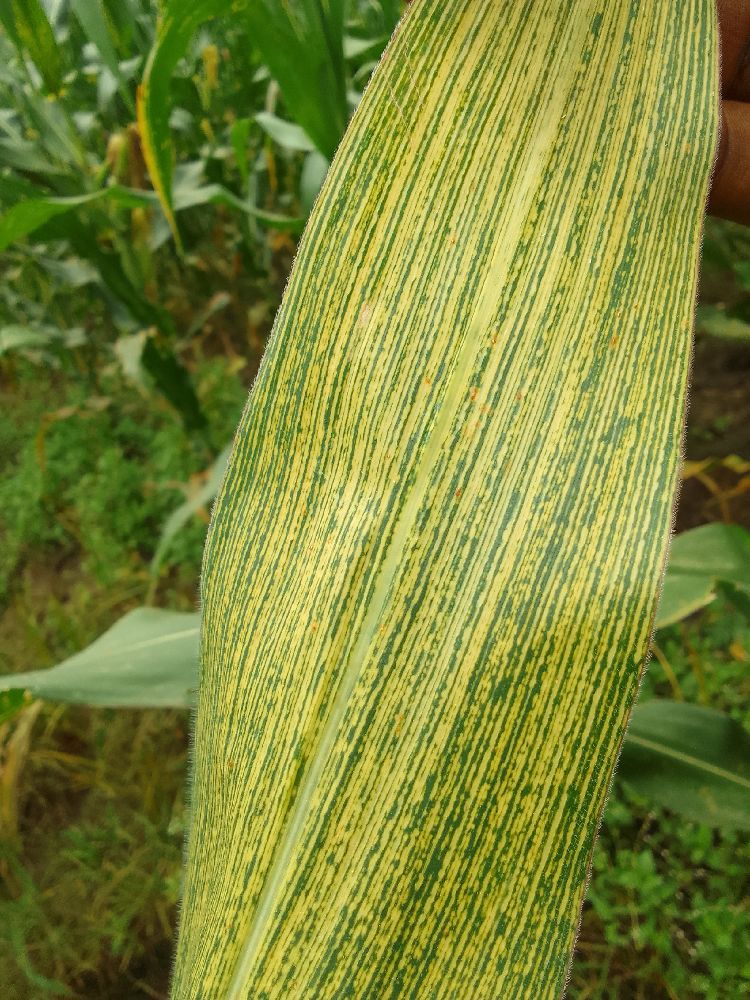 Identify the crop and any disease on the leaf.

maize, maize streak virus
